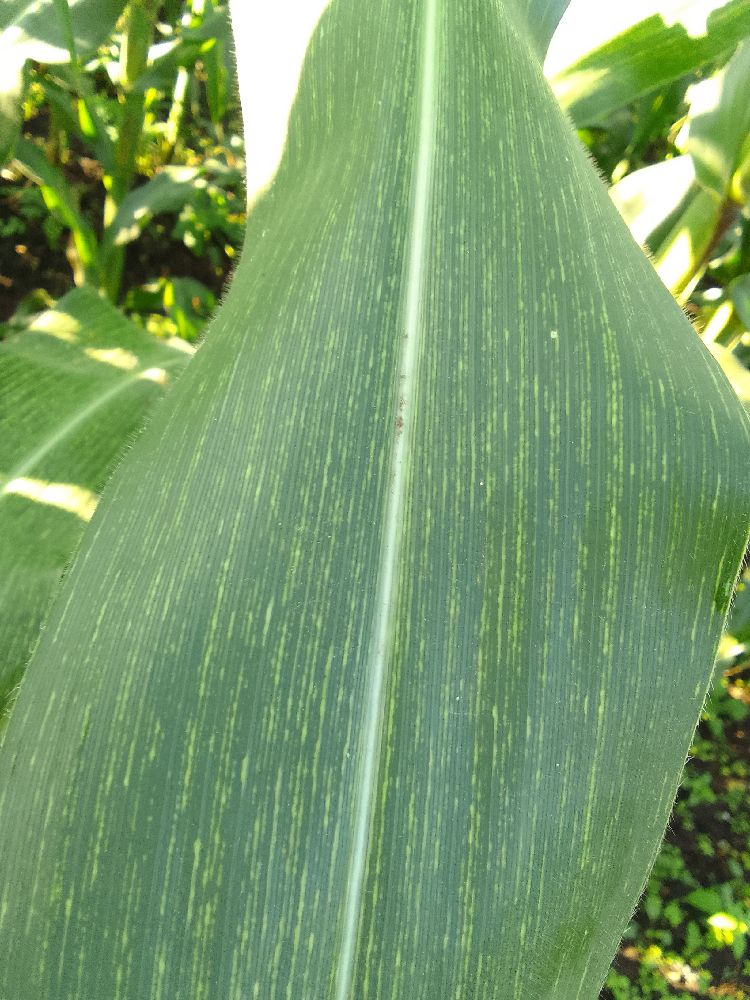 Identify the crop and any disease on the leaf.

maize, maize streak virus
